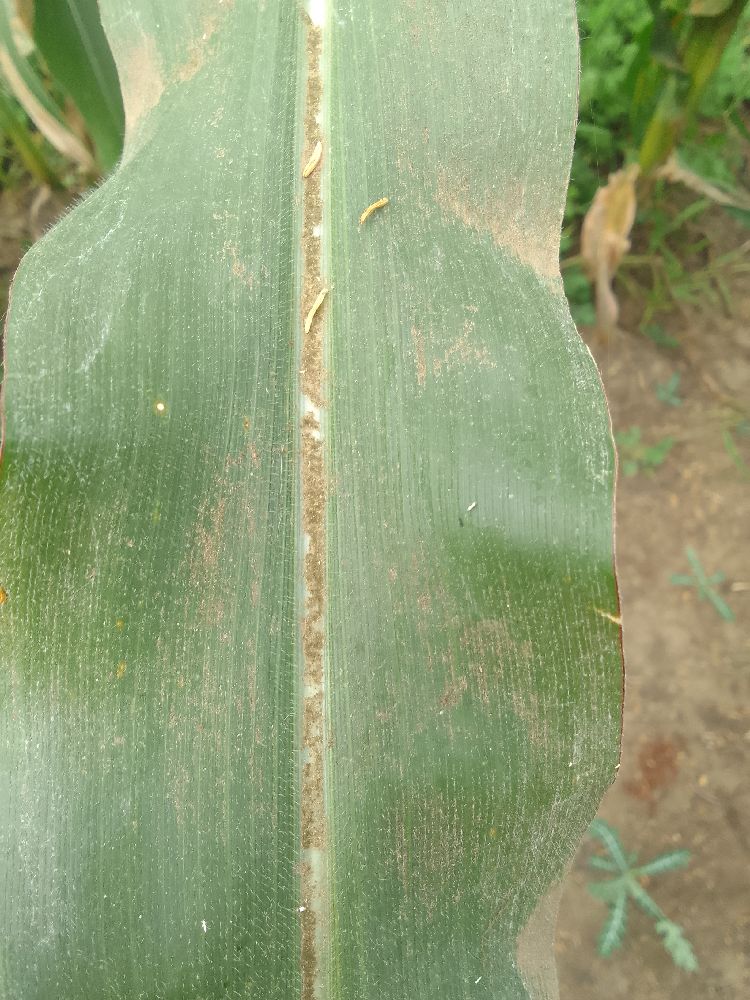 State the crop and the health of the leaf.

maize, healthy
